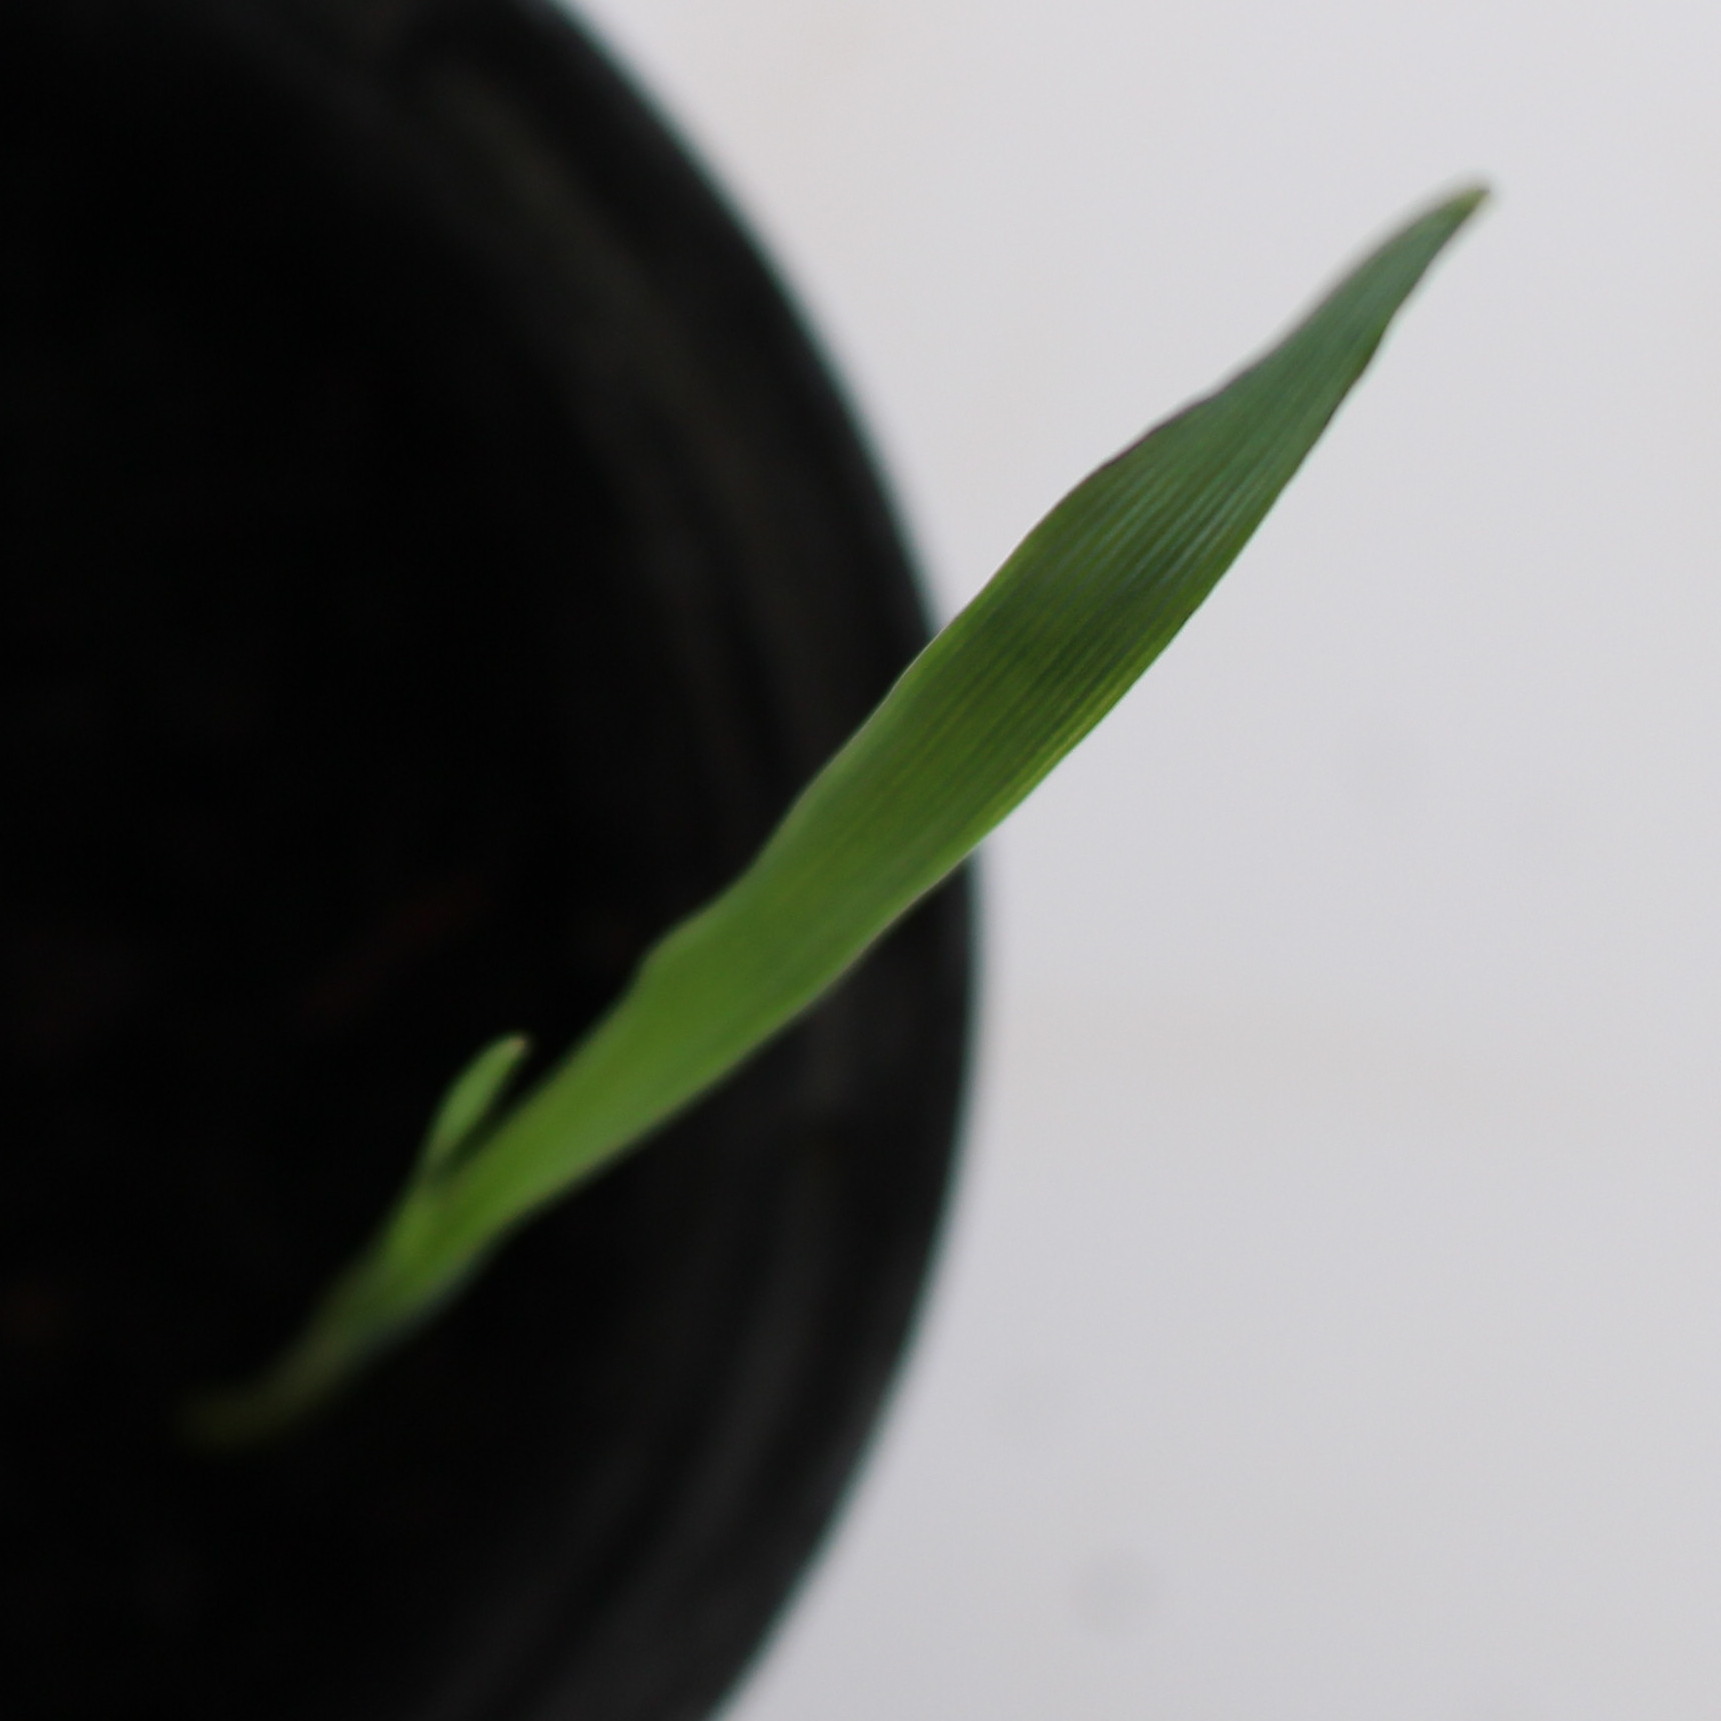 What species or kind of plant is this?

Avena sterilis
